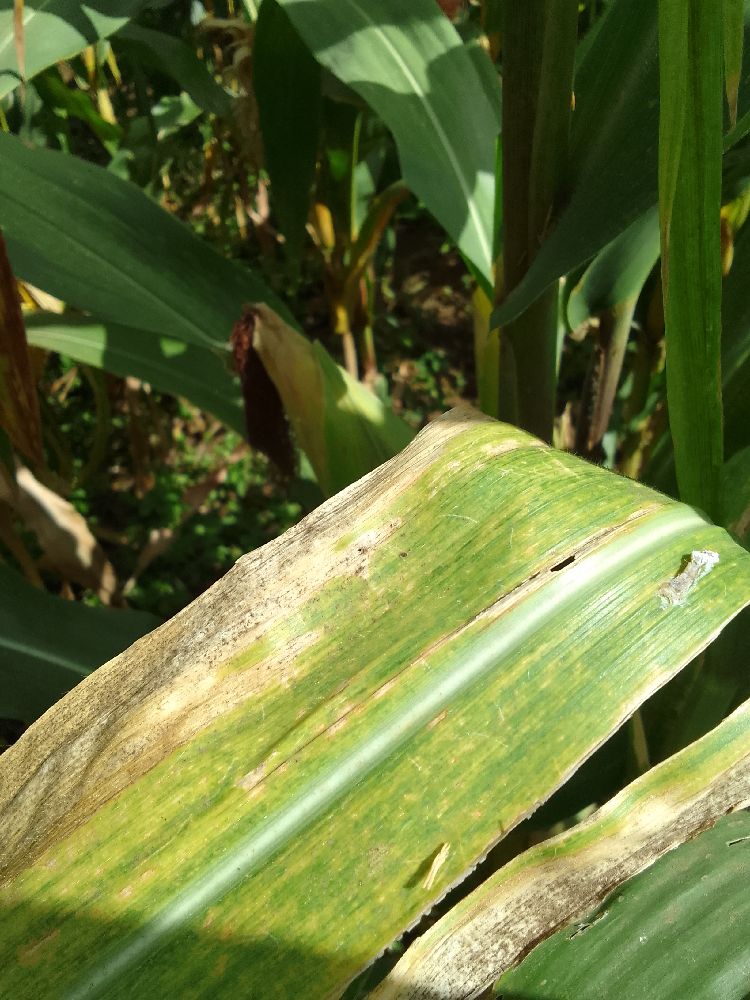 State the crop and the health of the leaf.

maize, maize lethal necrosis
